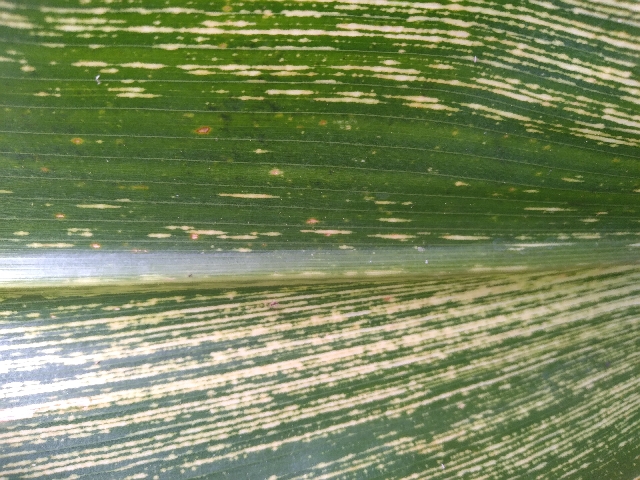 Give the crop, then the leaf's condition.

maize, maize streak virus
